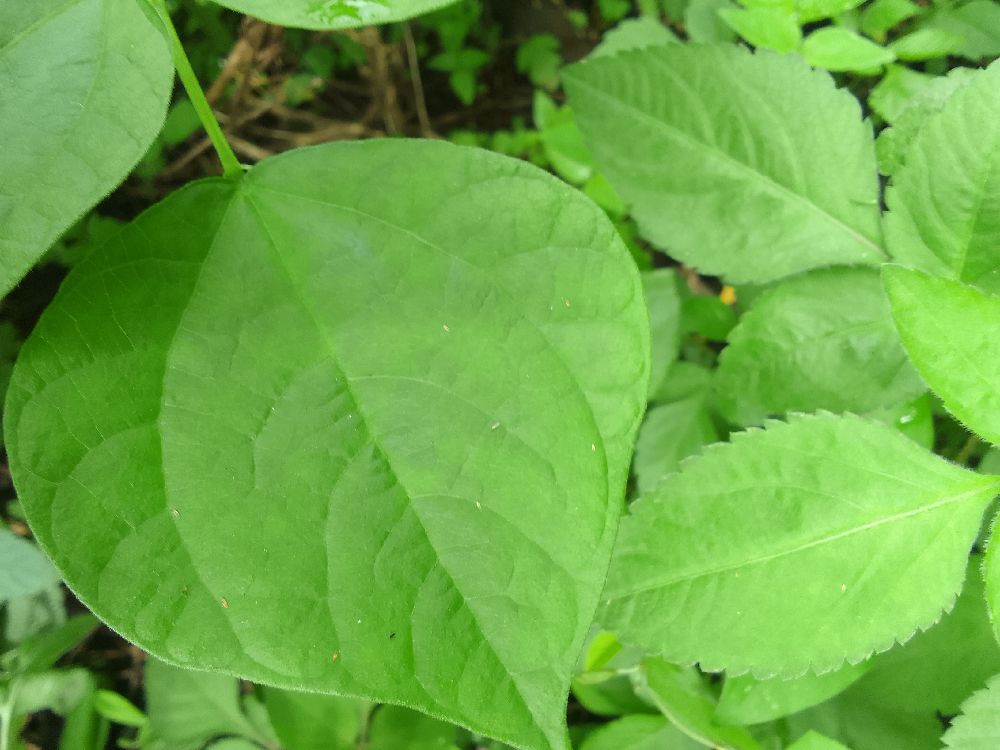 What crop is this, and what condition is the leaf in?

common bean, healthy
